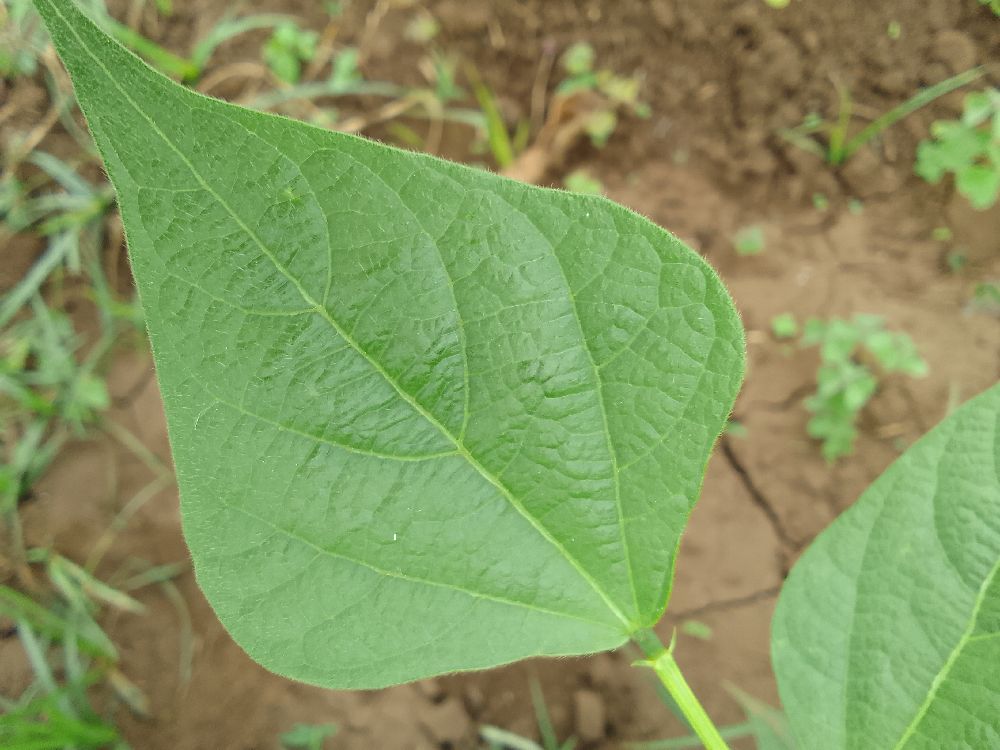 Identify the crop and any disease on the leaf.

common bean, healthy
